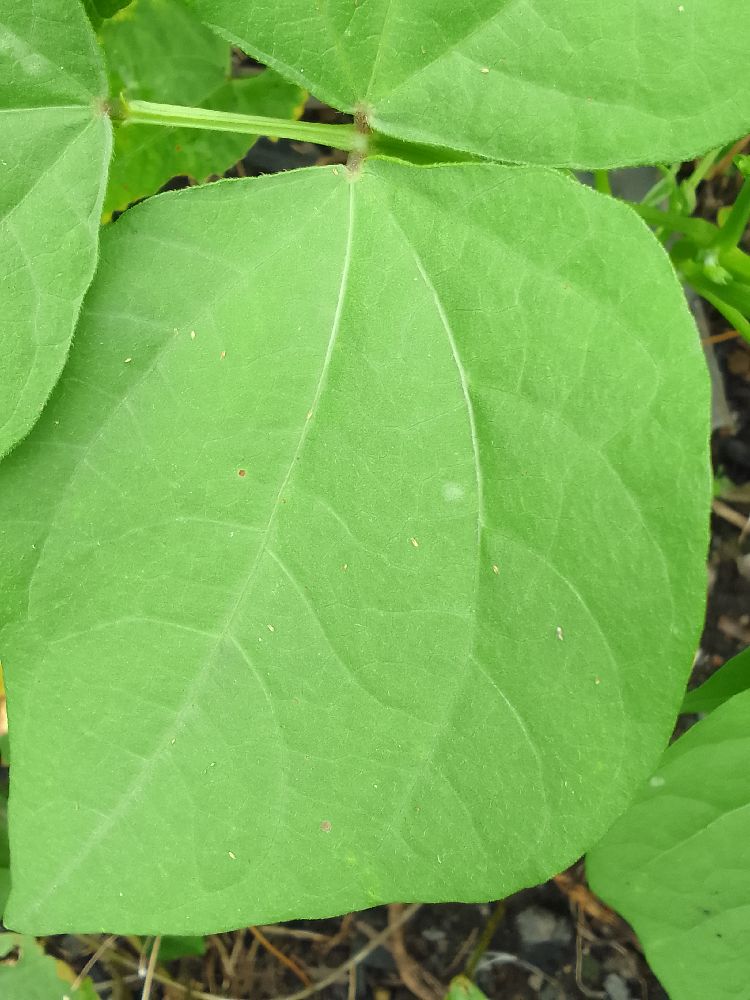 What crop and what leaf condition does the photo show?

common bean, healthy
